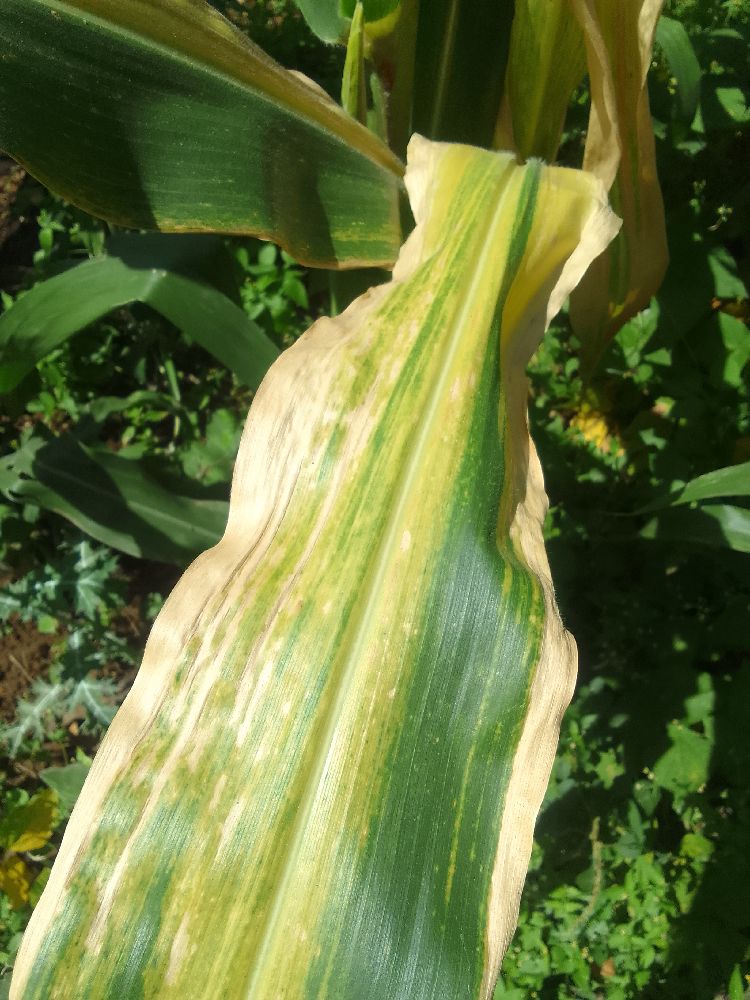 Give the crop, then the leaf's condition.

maize, maize lethal necrosis
